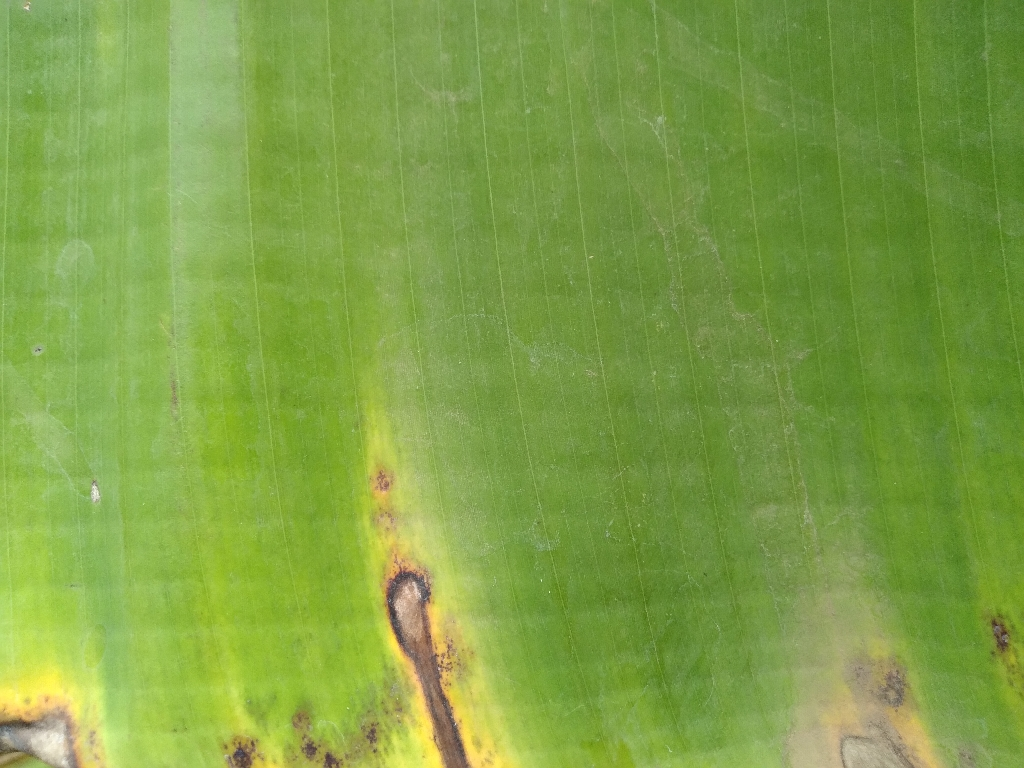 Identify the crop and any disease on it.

banana, black sigatoka
